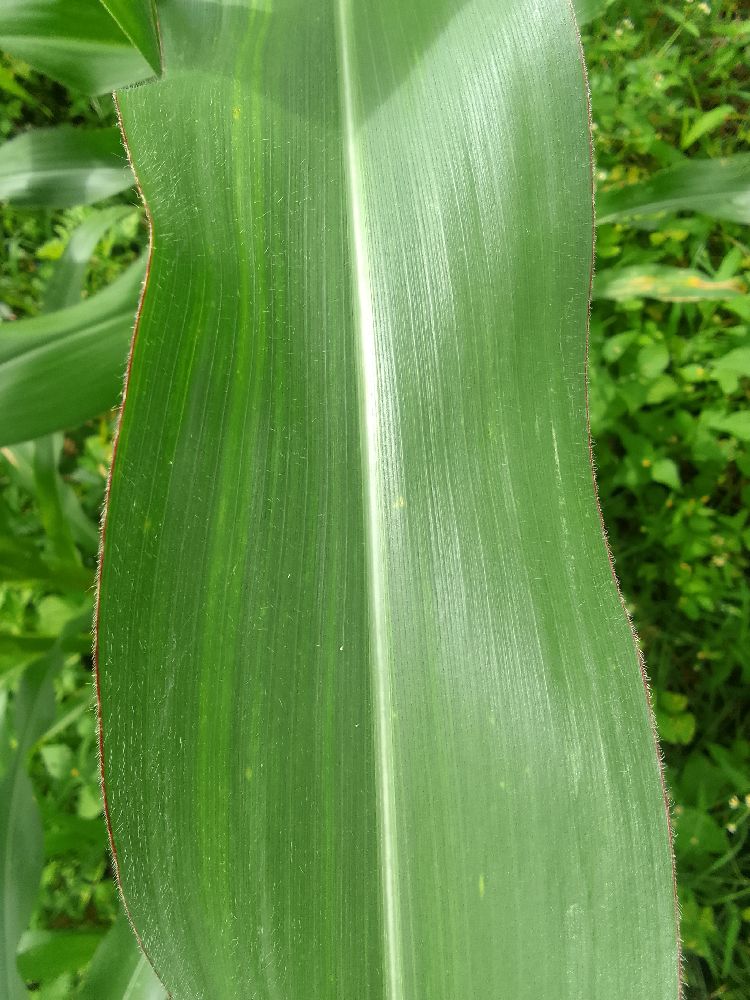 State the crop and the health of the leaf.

maize, healthy
